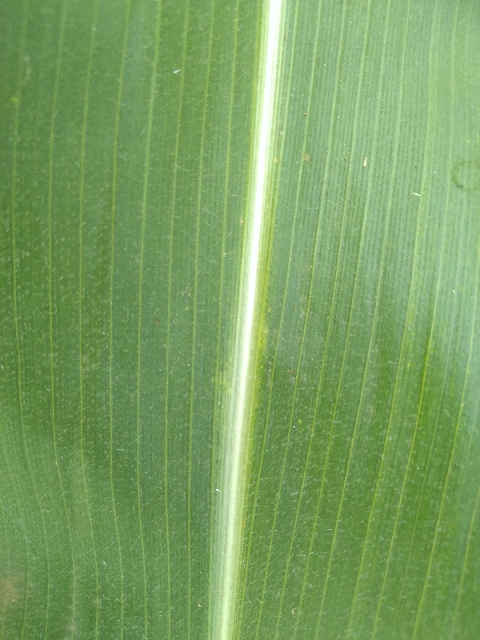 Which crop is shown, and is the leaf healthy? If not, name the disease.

maize, healthy
